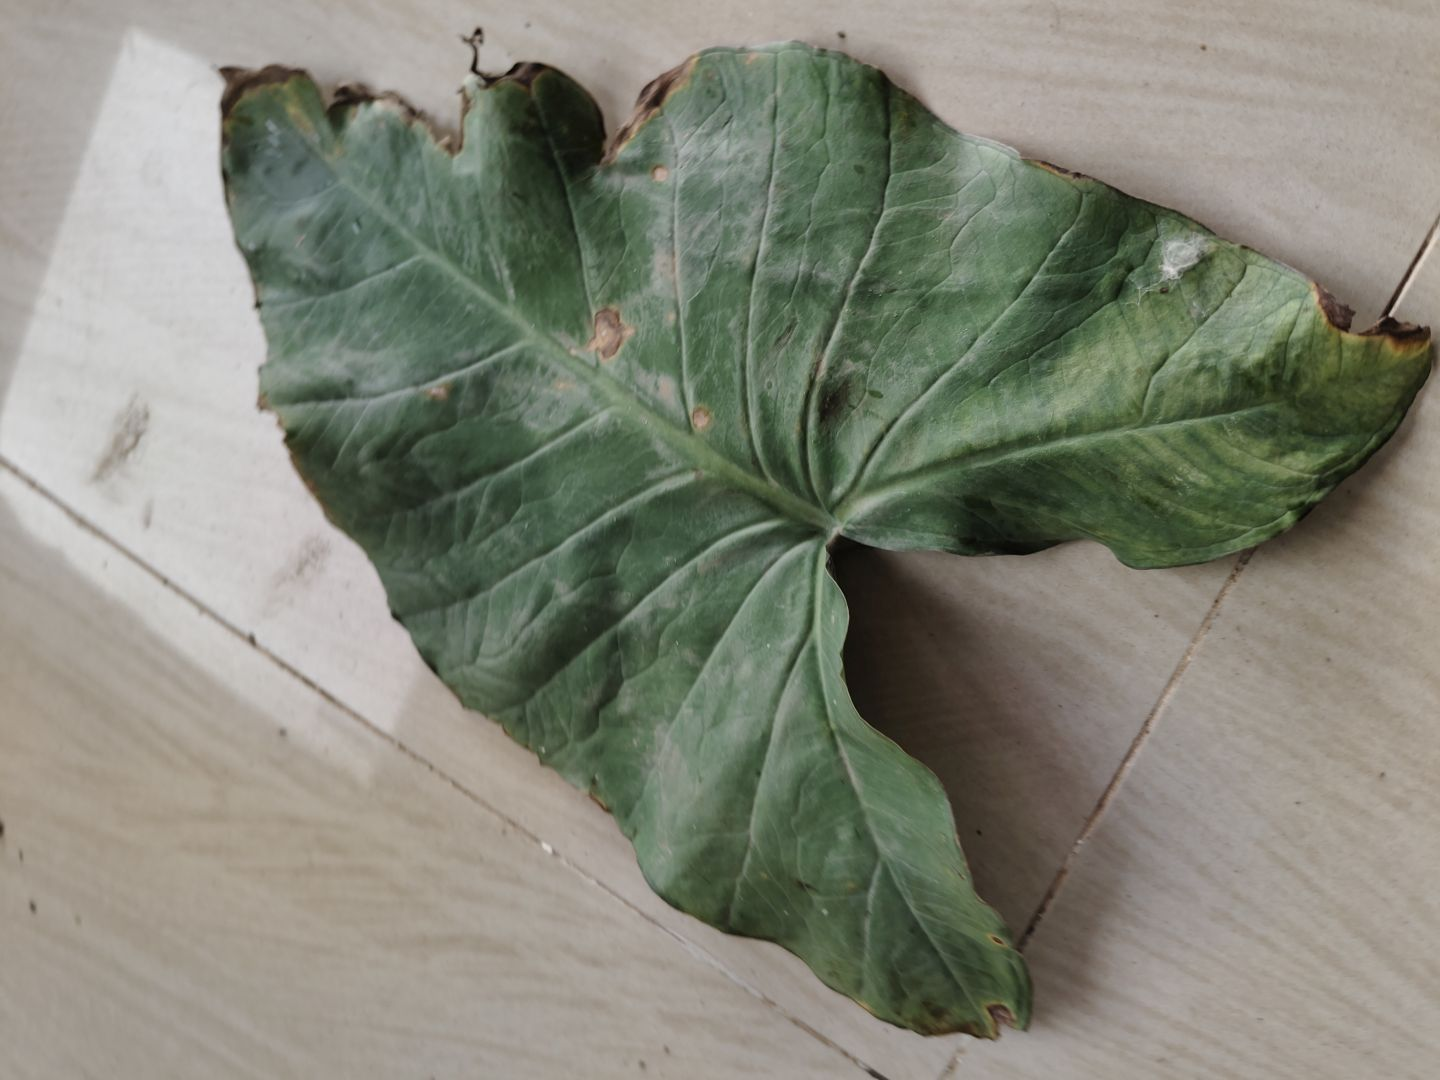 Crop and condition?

taro, leaf blight
